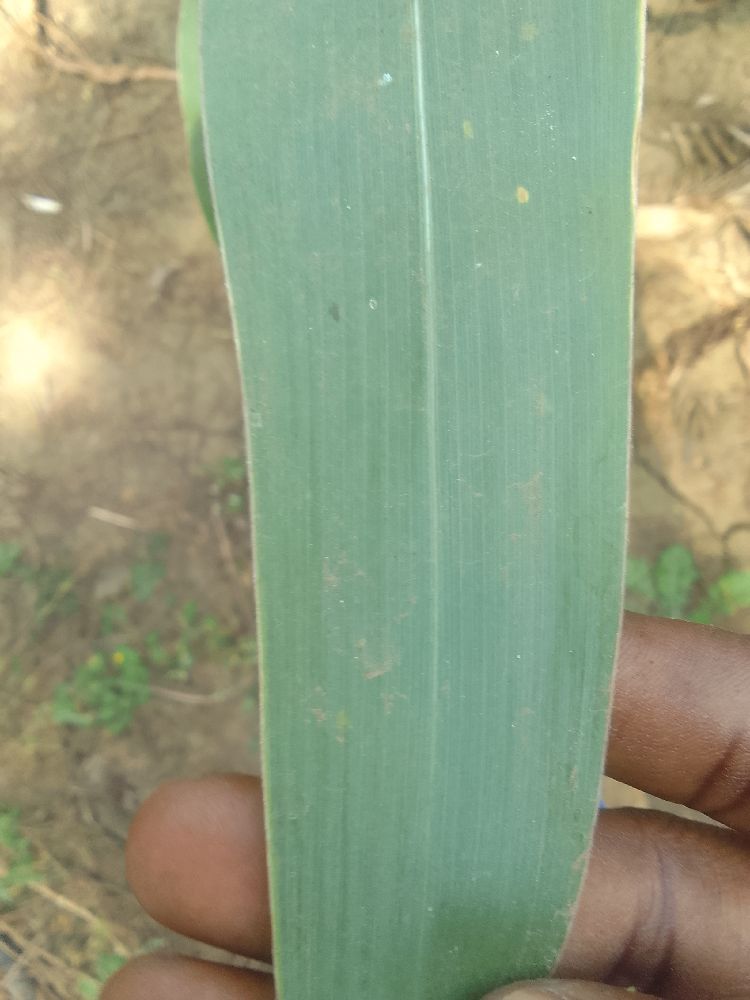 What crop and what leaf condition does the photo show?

maize, healthy
